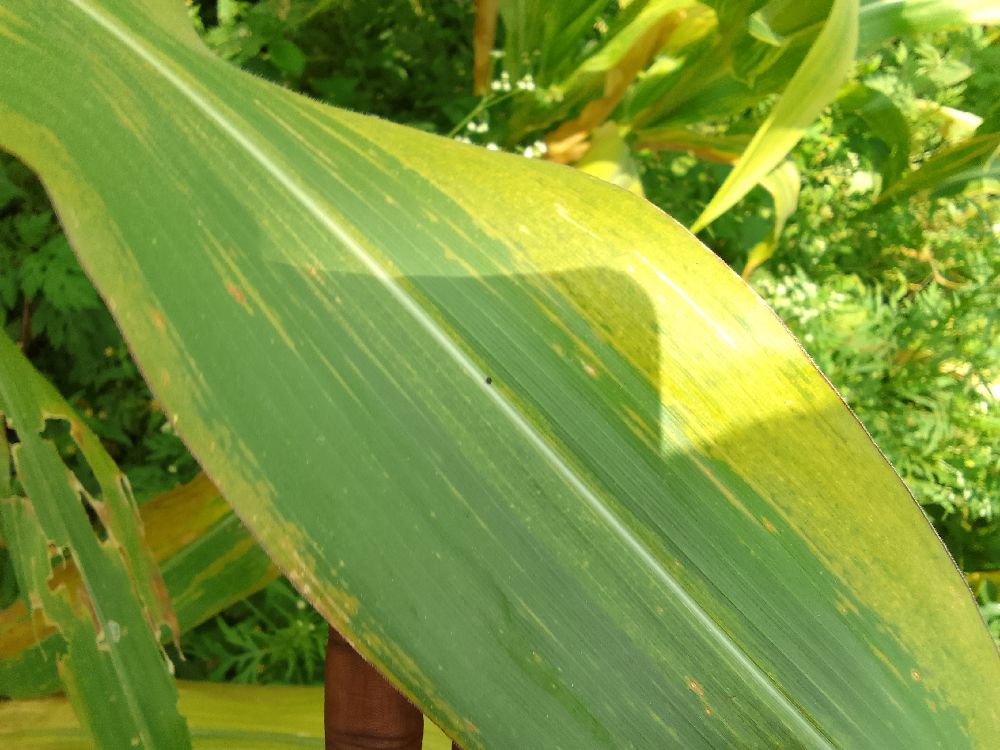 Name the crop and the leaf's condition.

maize, maize lethal necrosis
